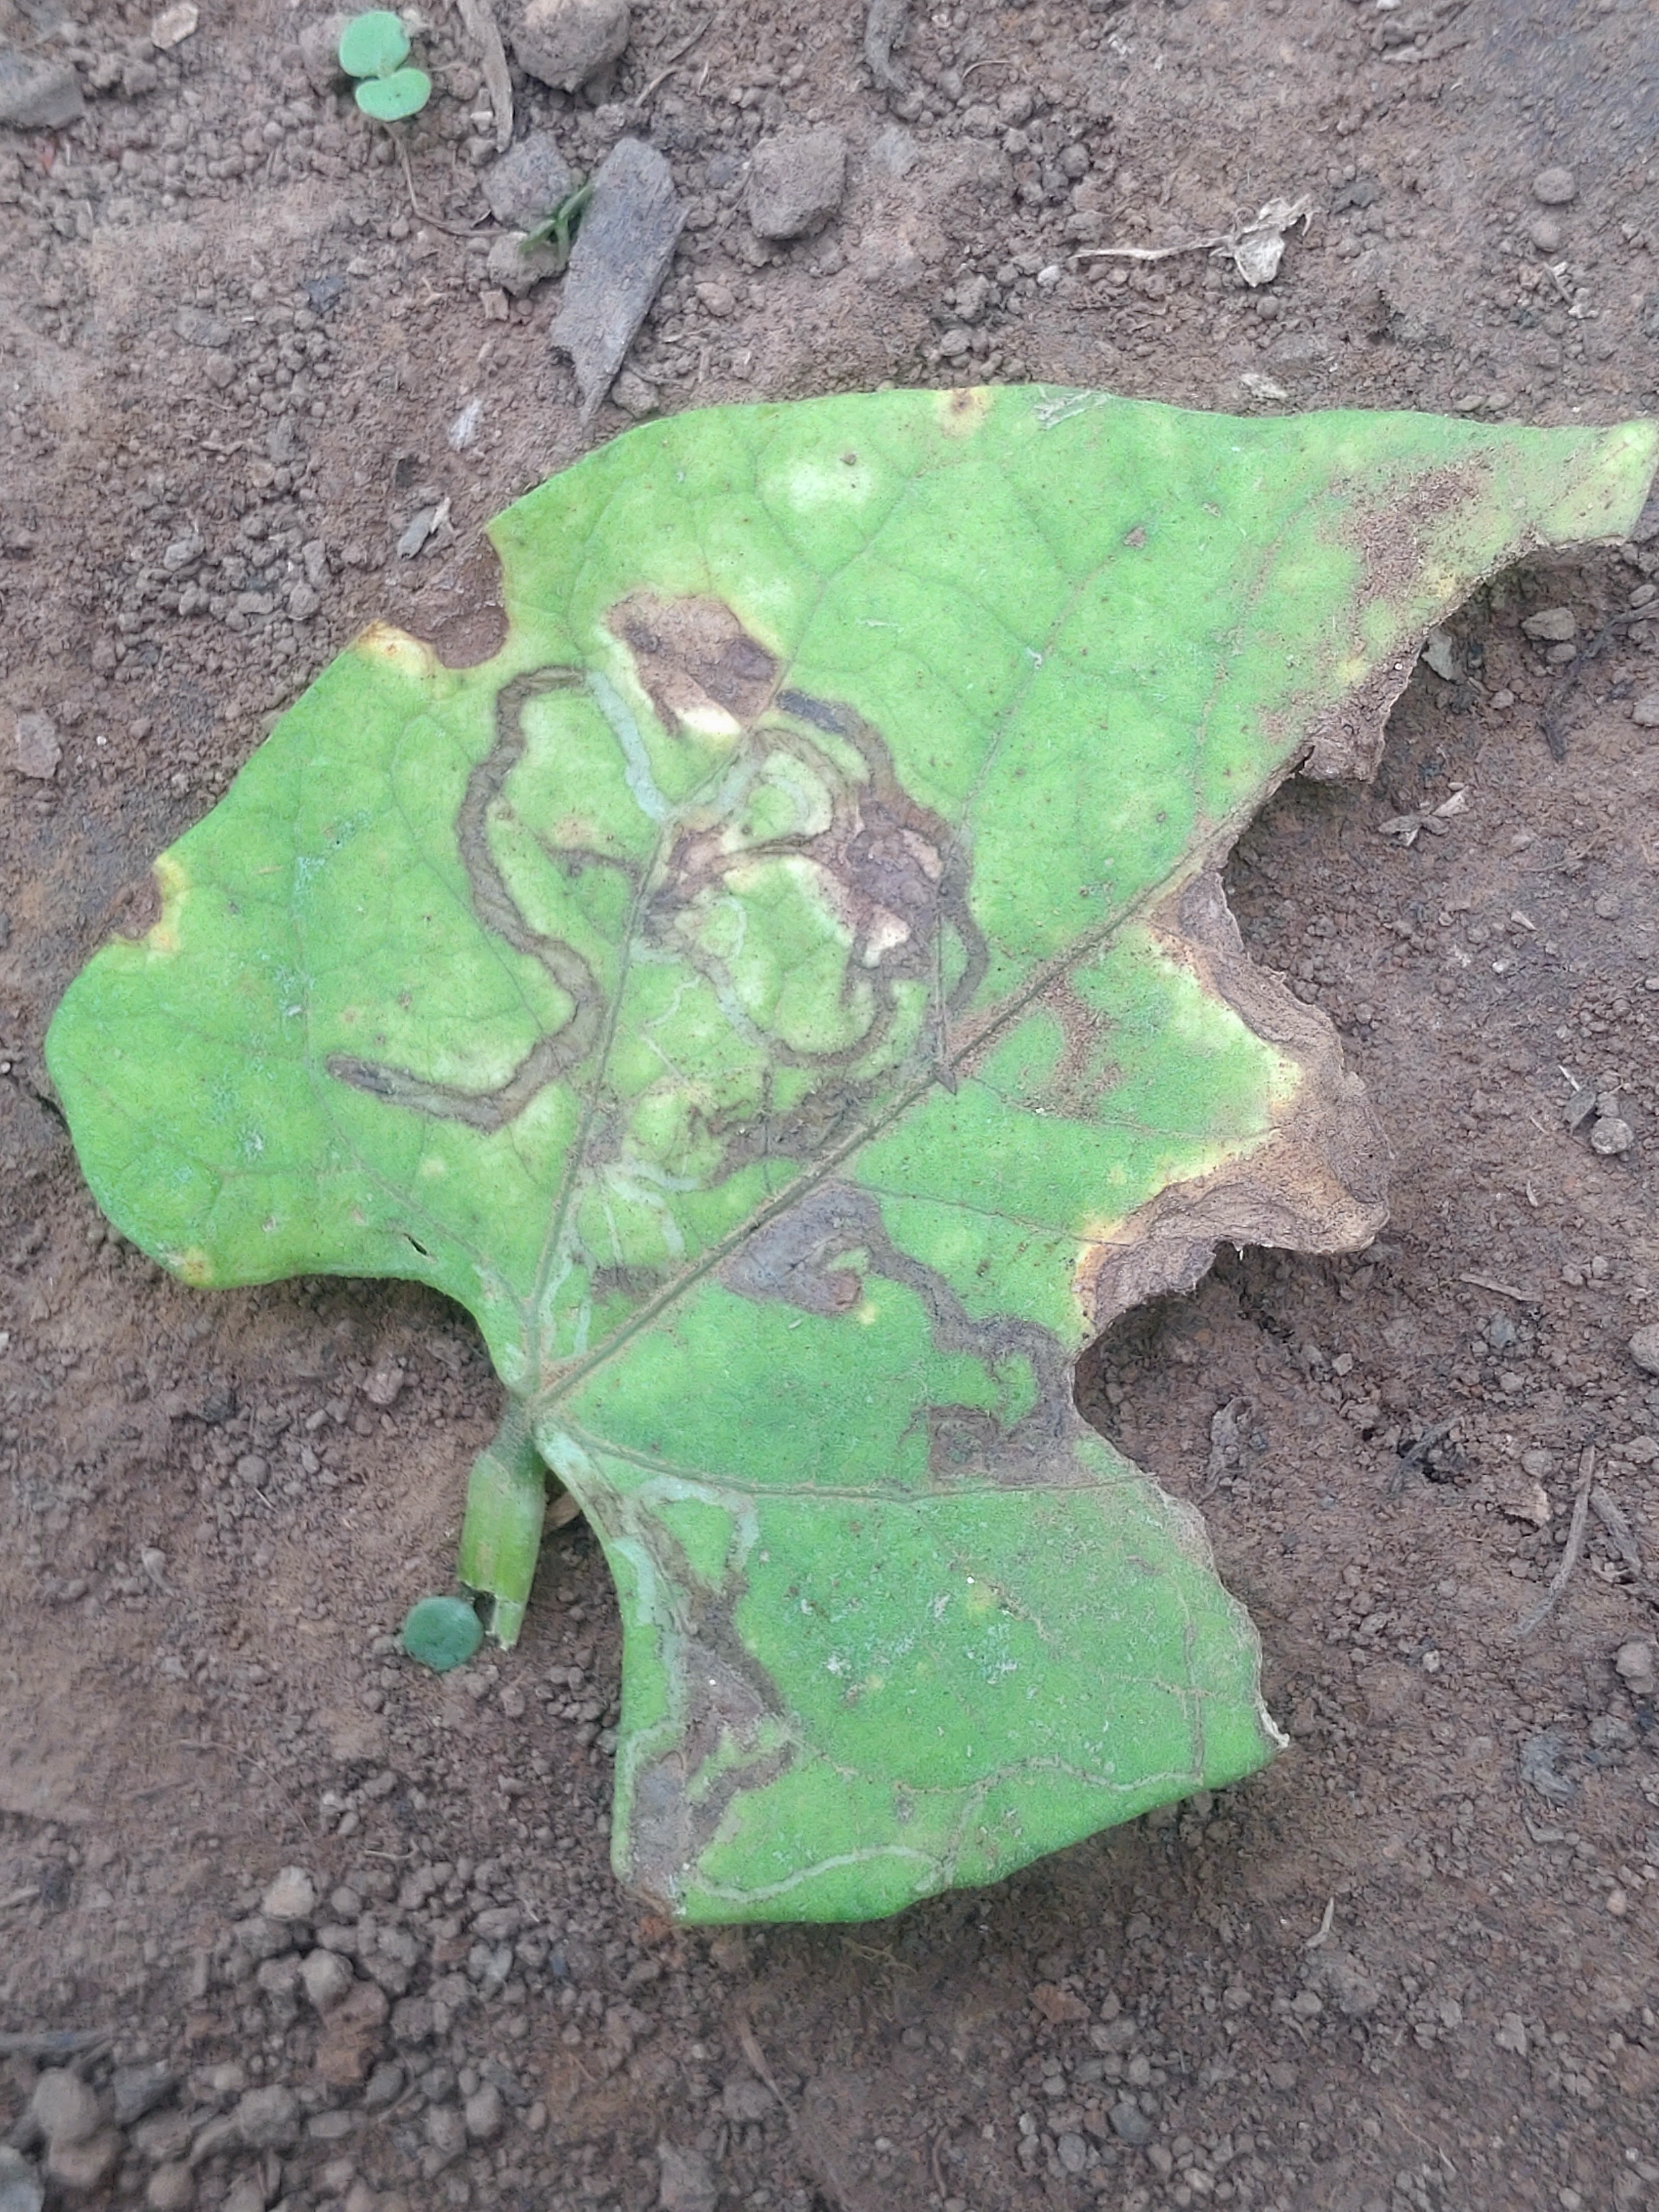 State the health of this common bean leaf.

anthracnose
